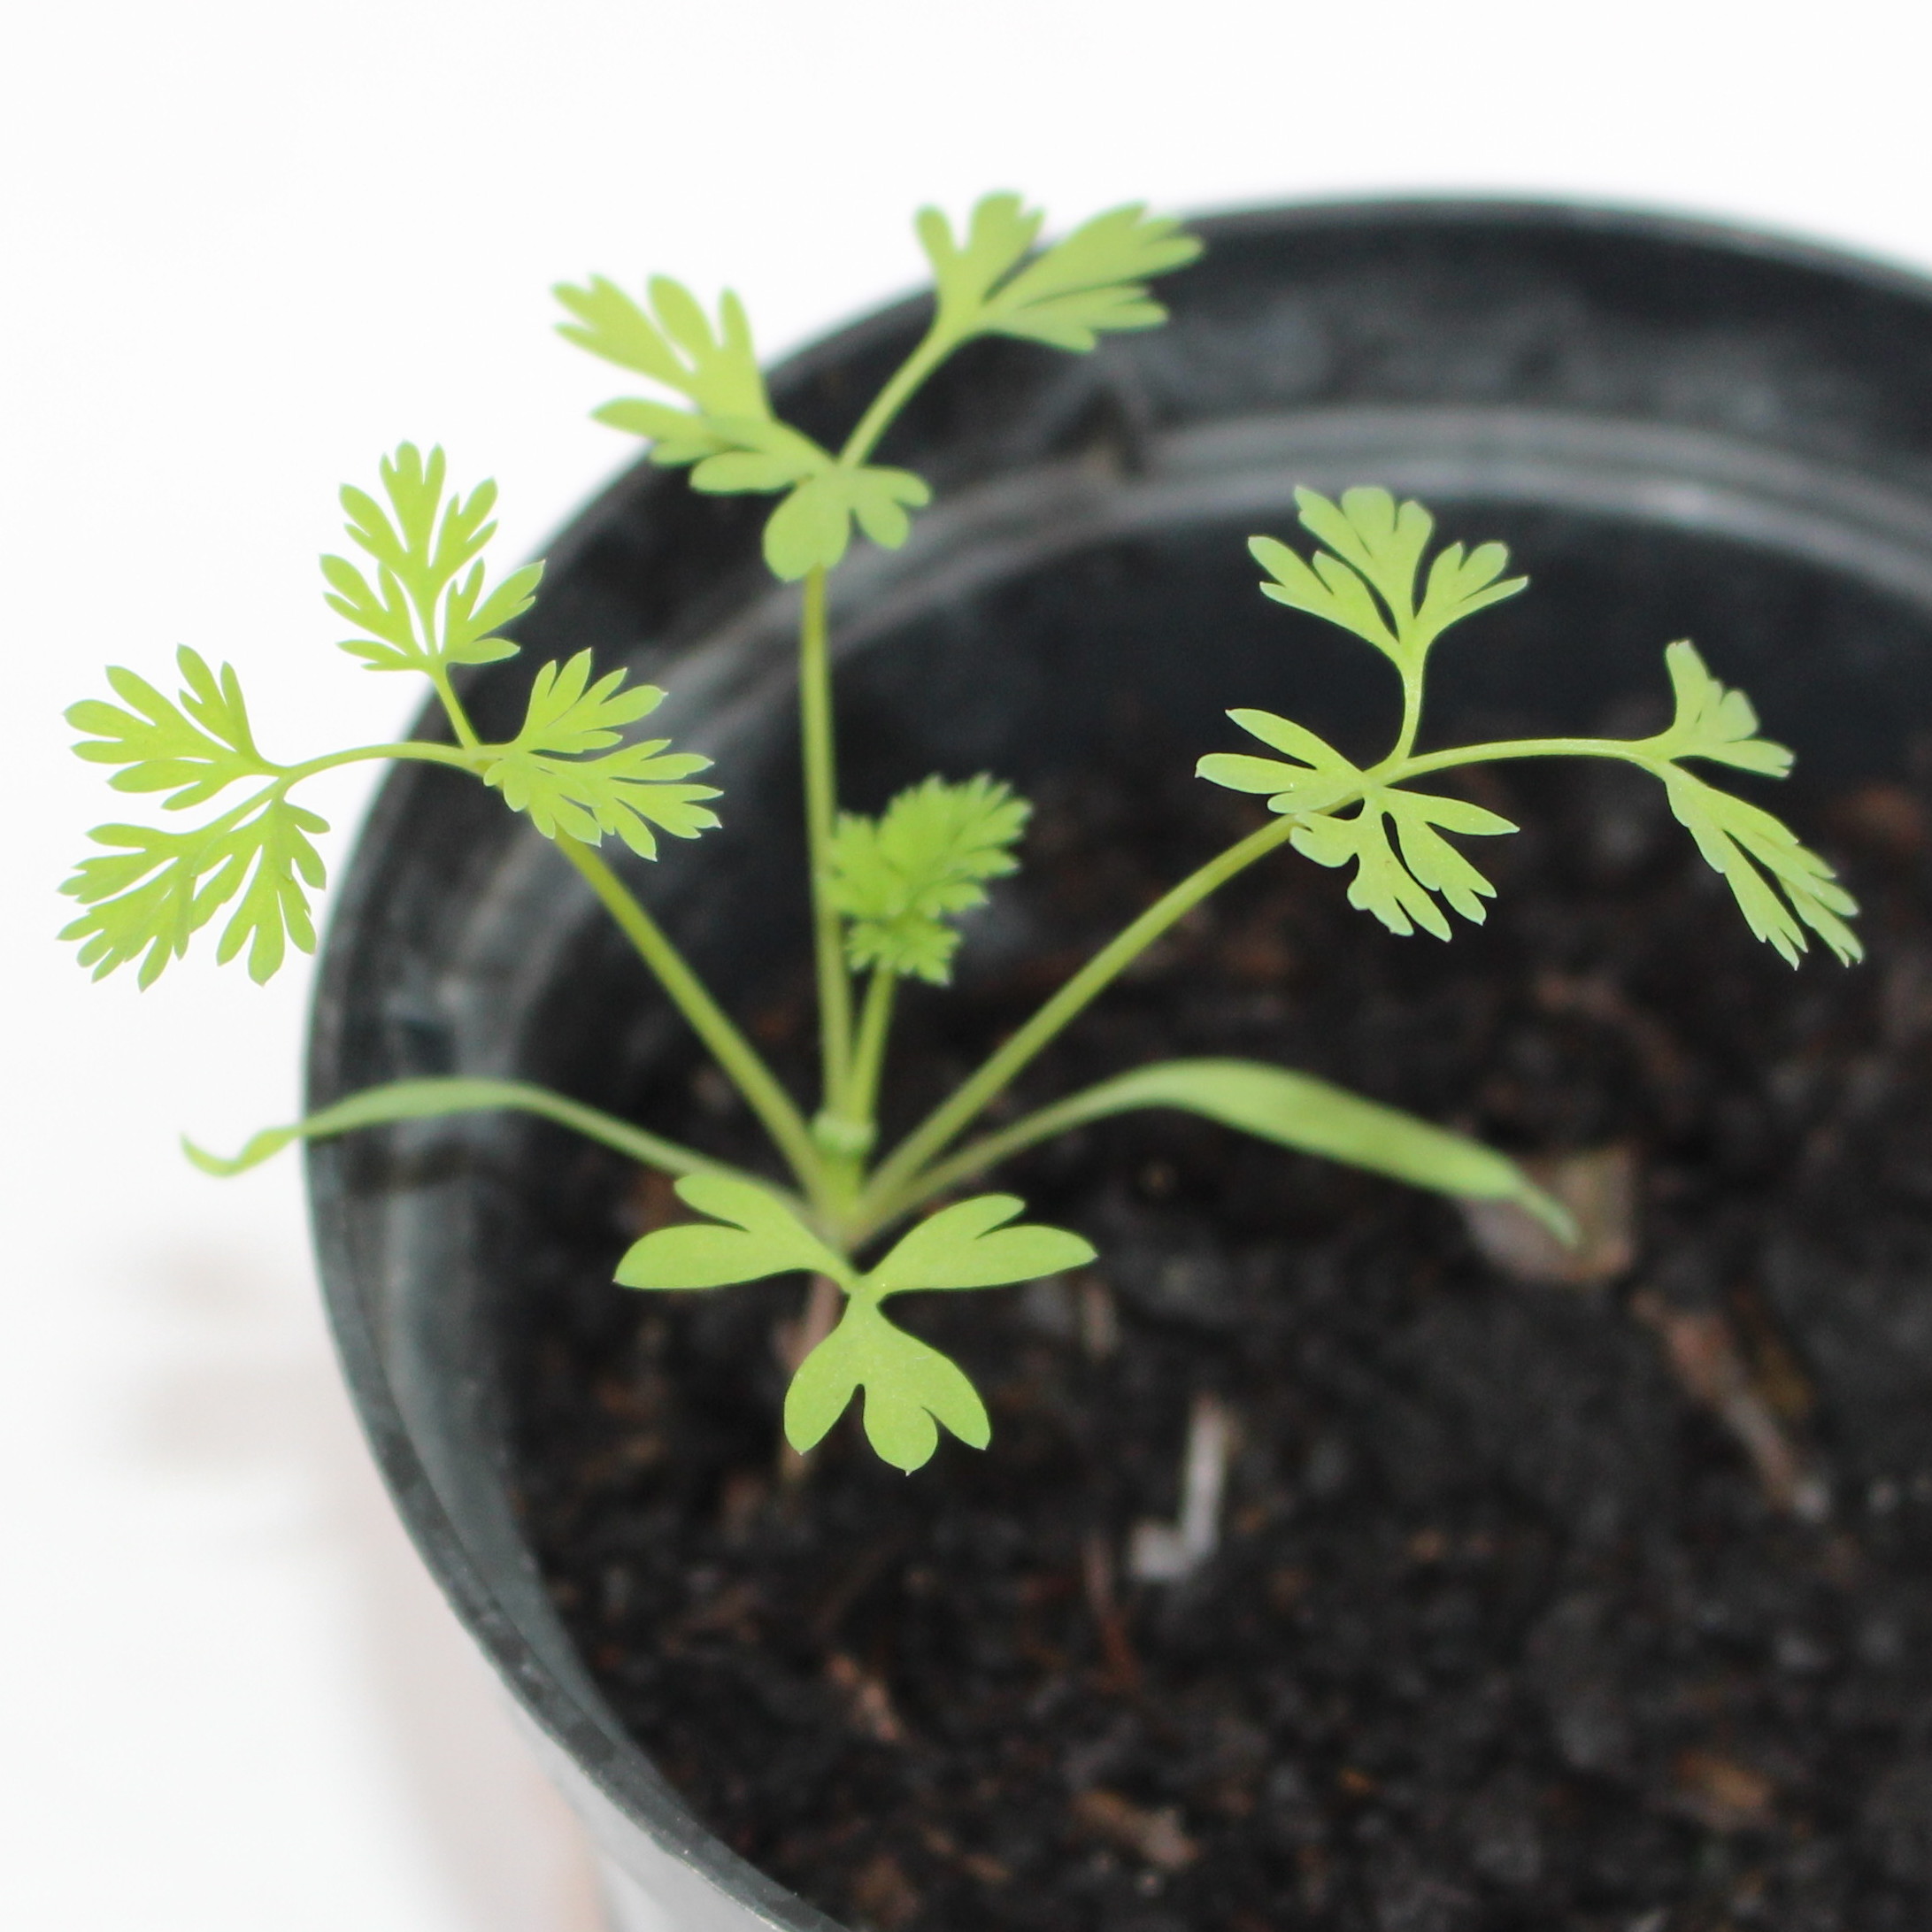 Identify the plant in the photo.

Fumaria officinalis
